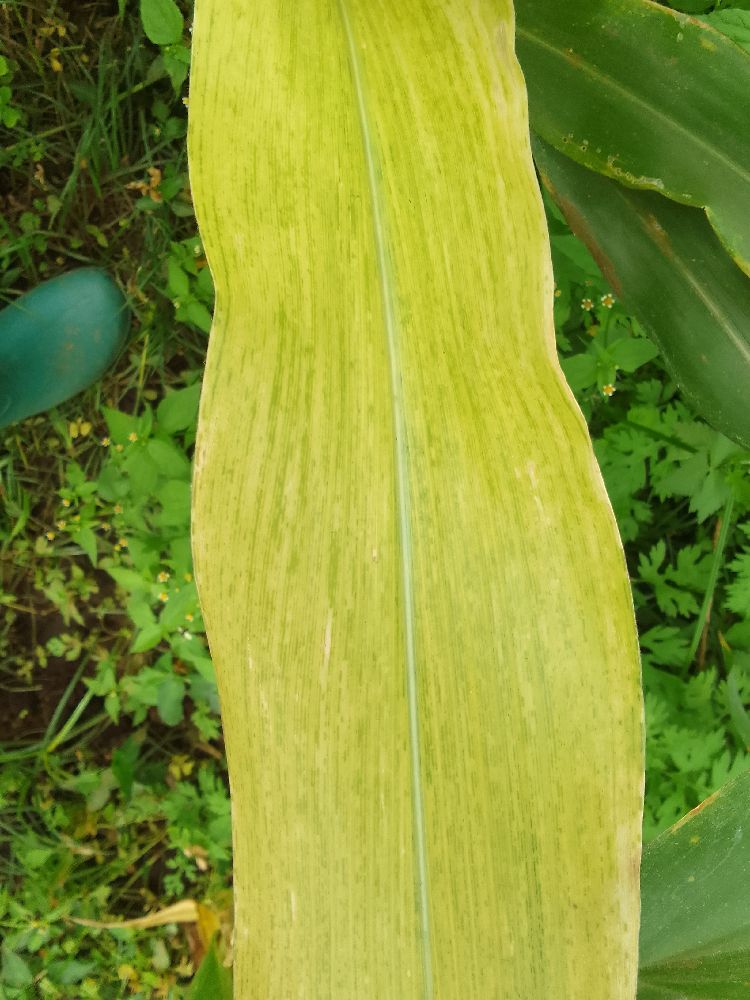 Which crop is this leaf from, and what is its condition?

maize, maize lethal necrosis
